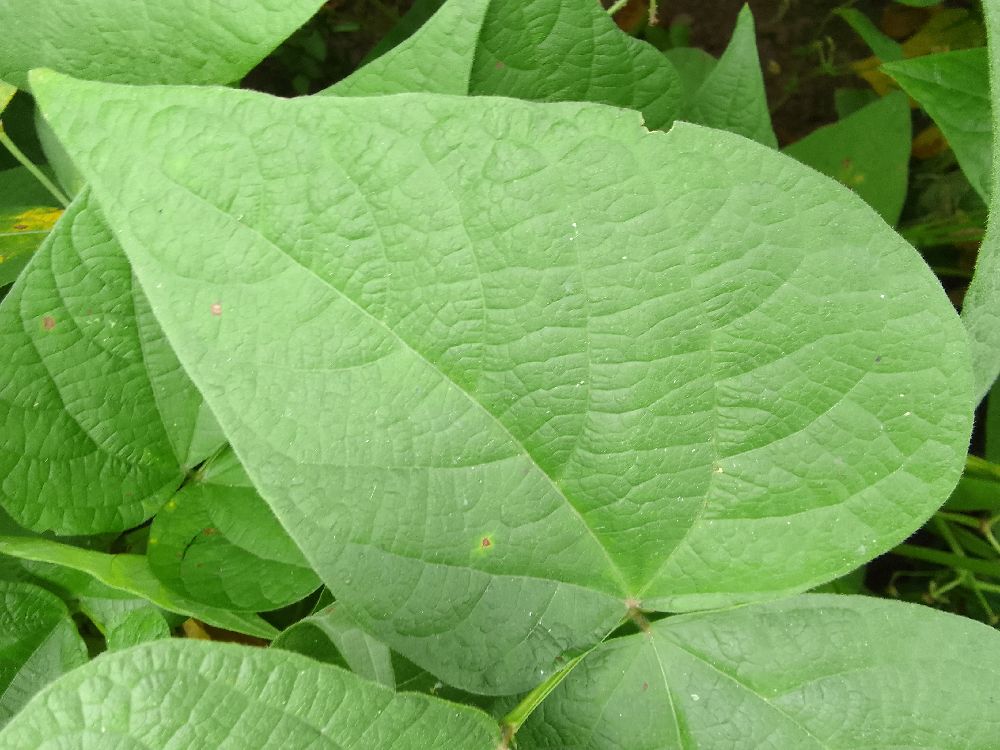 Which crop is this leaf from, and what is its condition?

common bean, healthy
